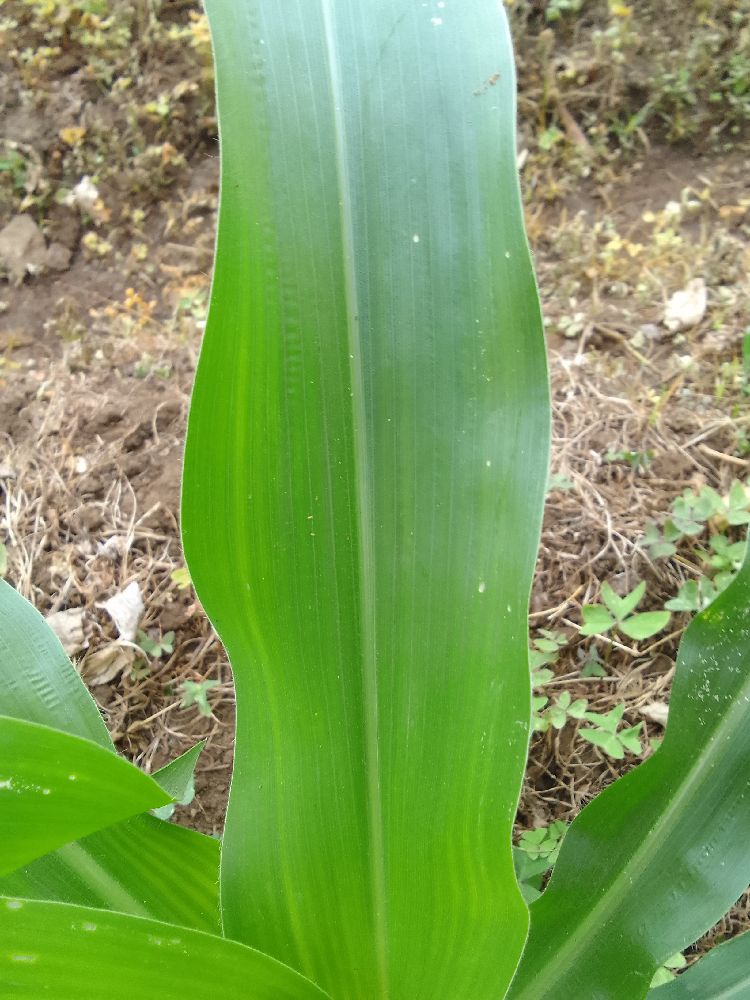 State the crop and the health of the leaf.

maize, healthy
